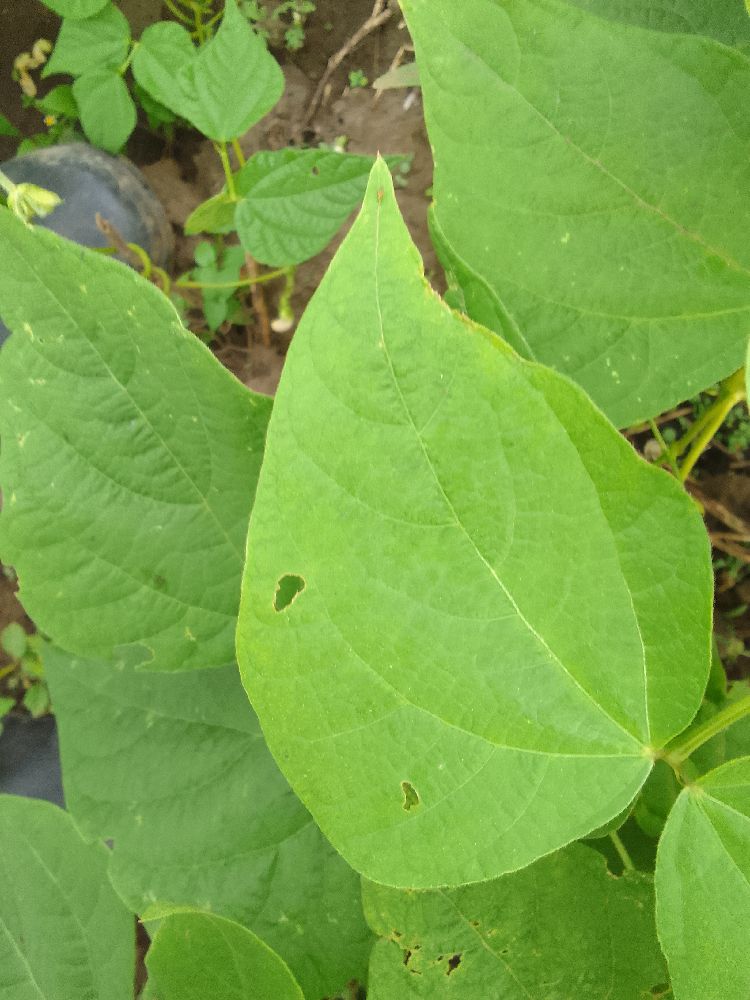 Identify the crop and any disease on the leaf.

common bean, healthy
